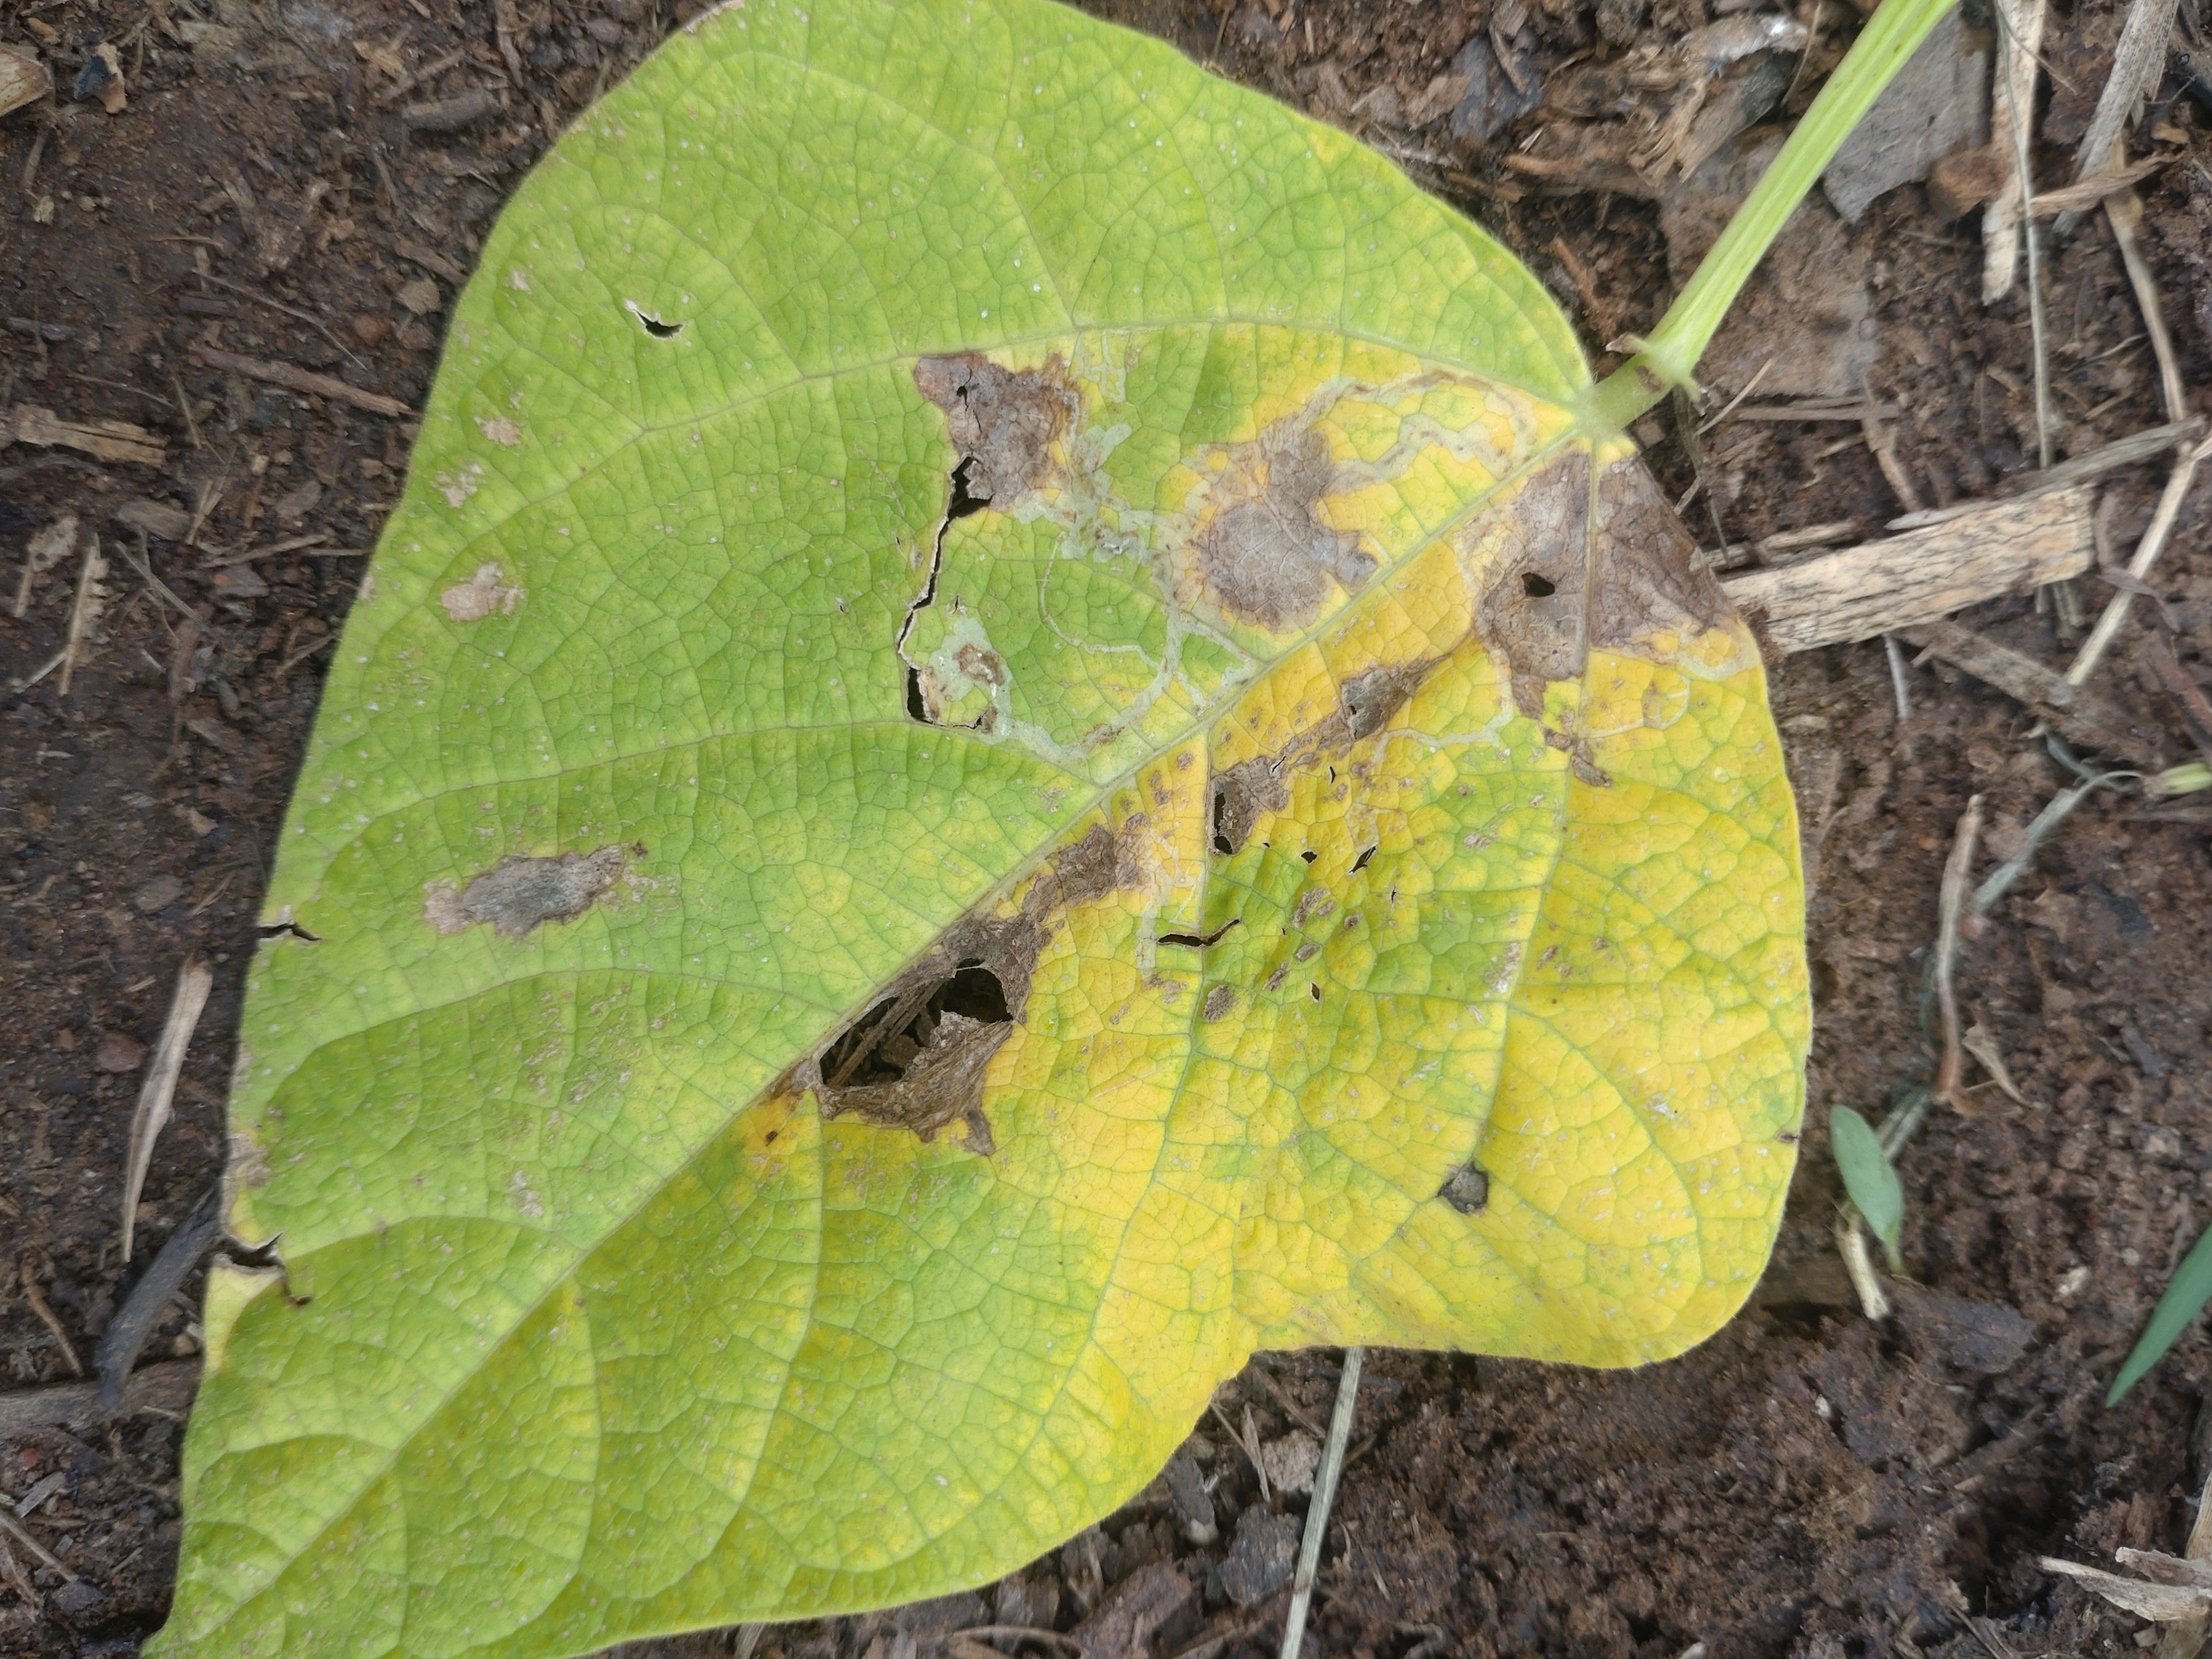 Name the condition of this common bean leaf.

anthracnose
